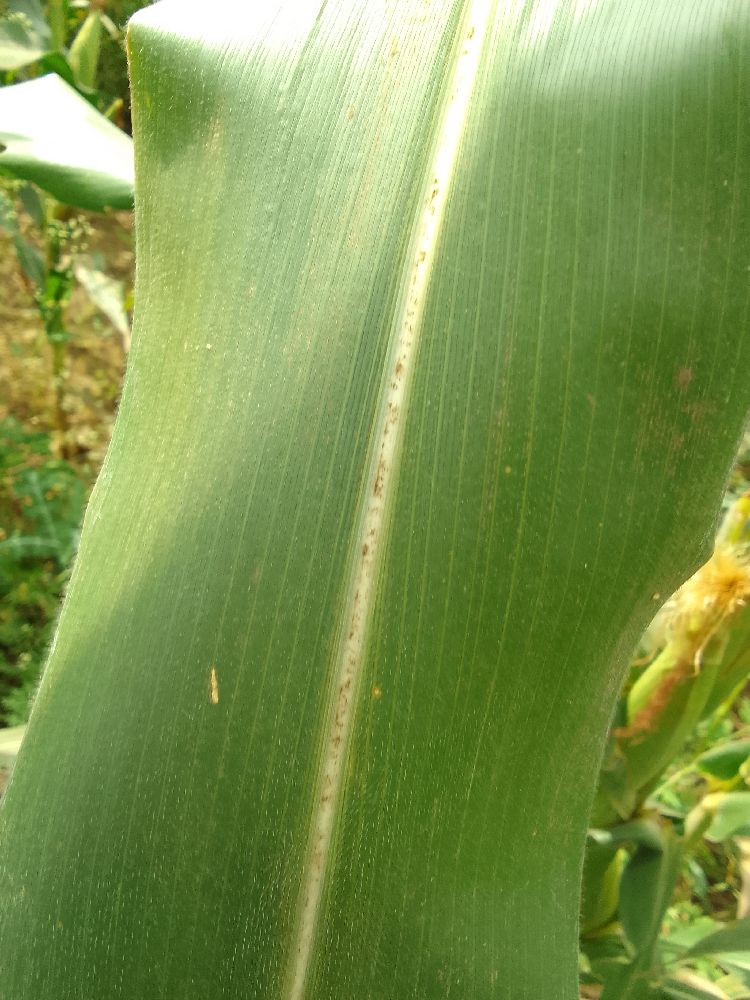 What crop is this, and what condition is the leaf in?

maize, healthy
